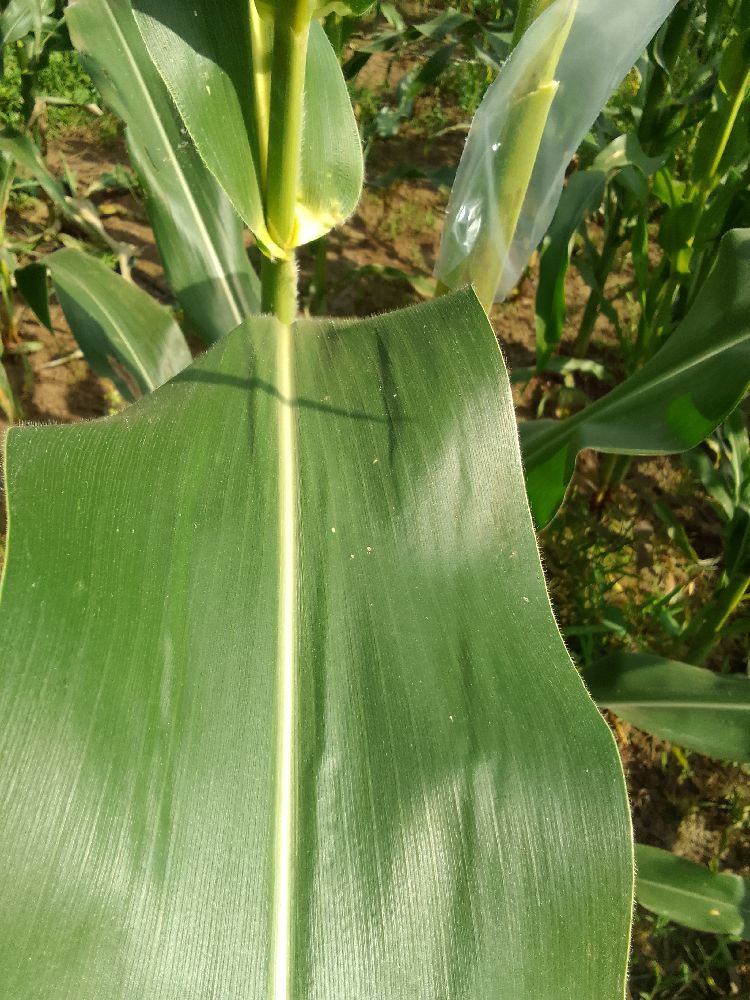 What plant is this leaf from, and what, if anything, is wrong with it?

maize, healthy
